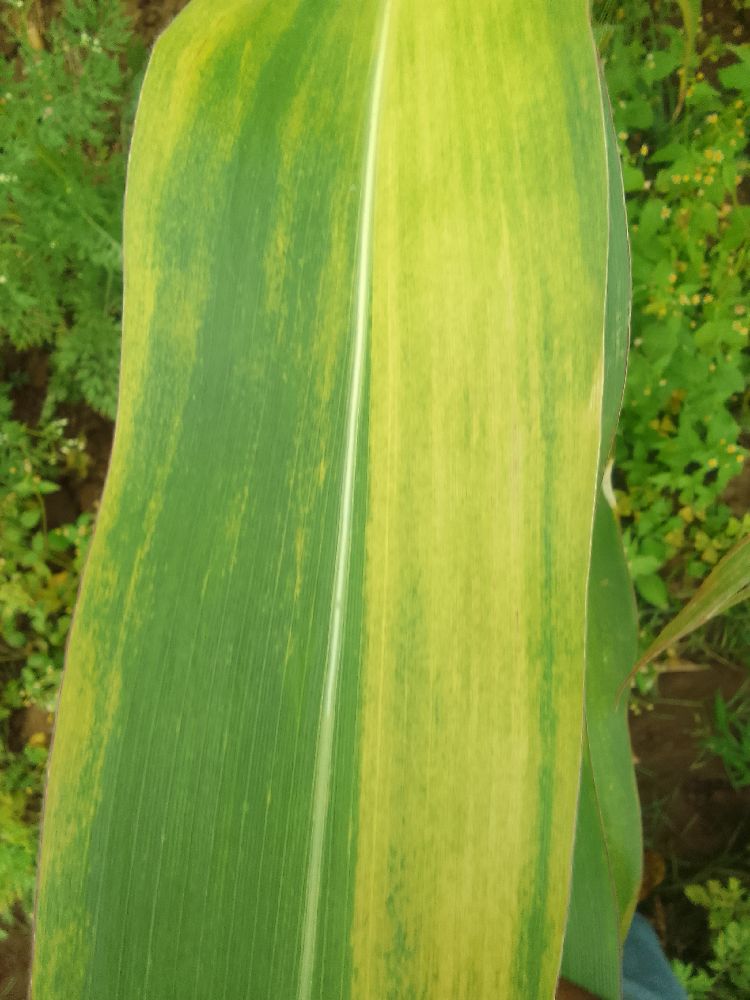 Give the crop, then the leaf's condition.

maize, maize lethal necrosis
